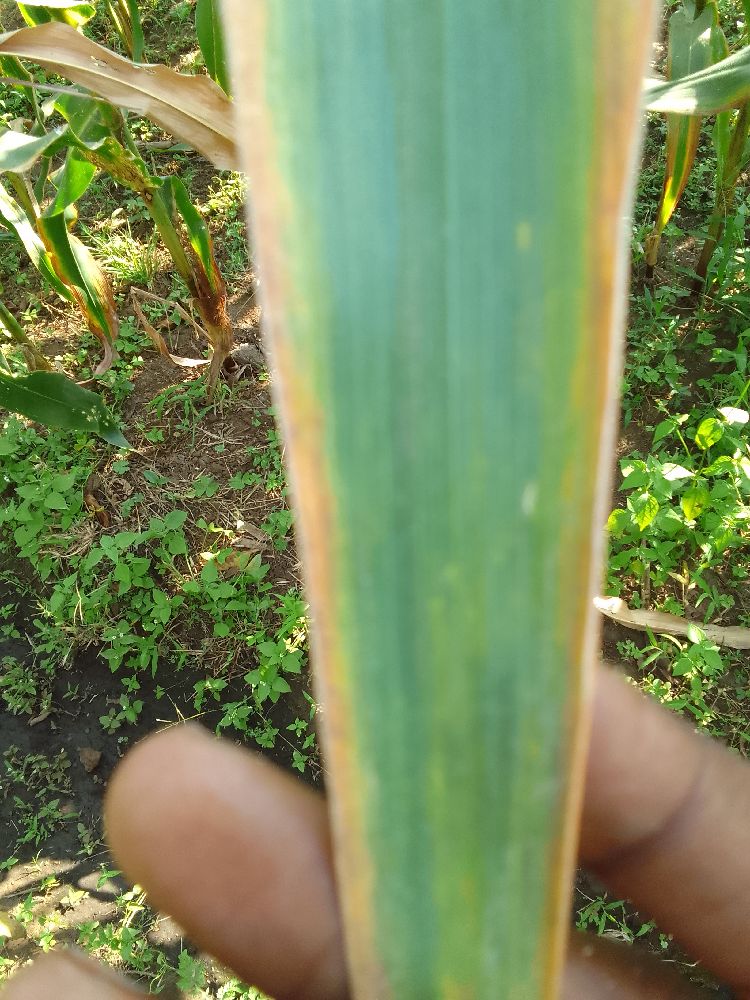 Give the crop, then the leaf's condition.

maize, maize lethal necrosis
